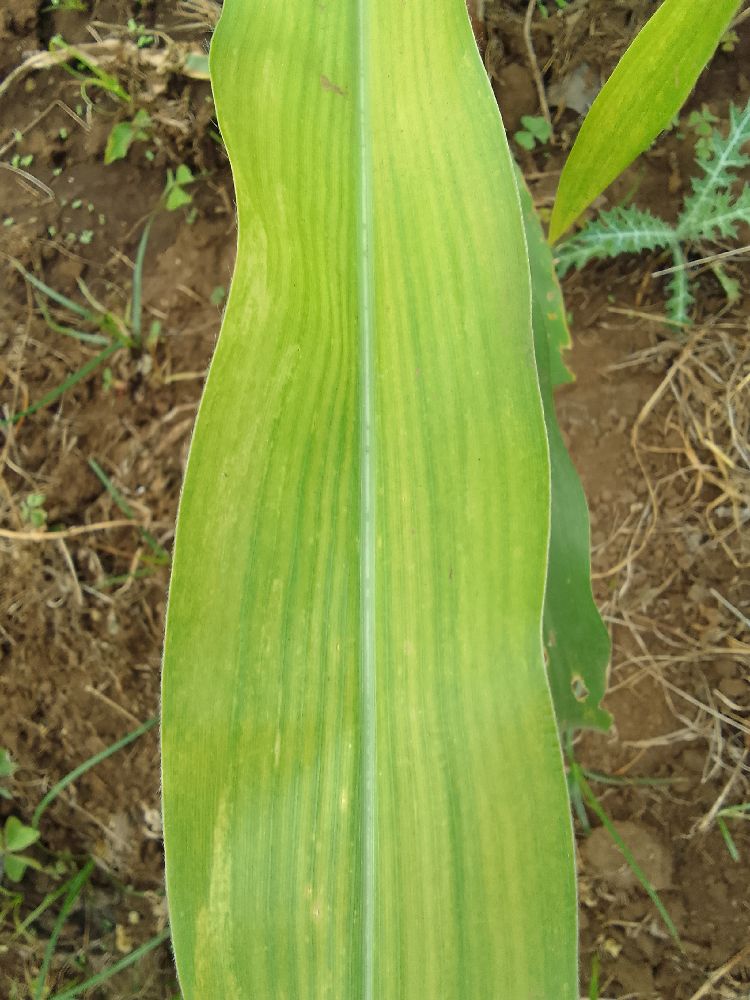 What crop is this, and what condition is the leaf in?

maize, maize lethal necrosis
